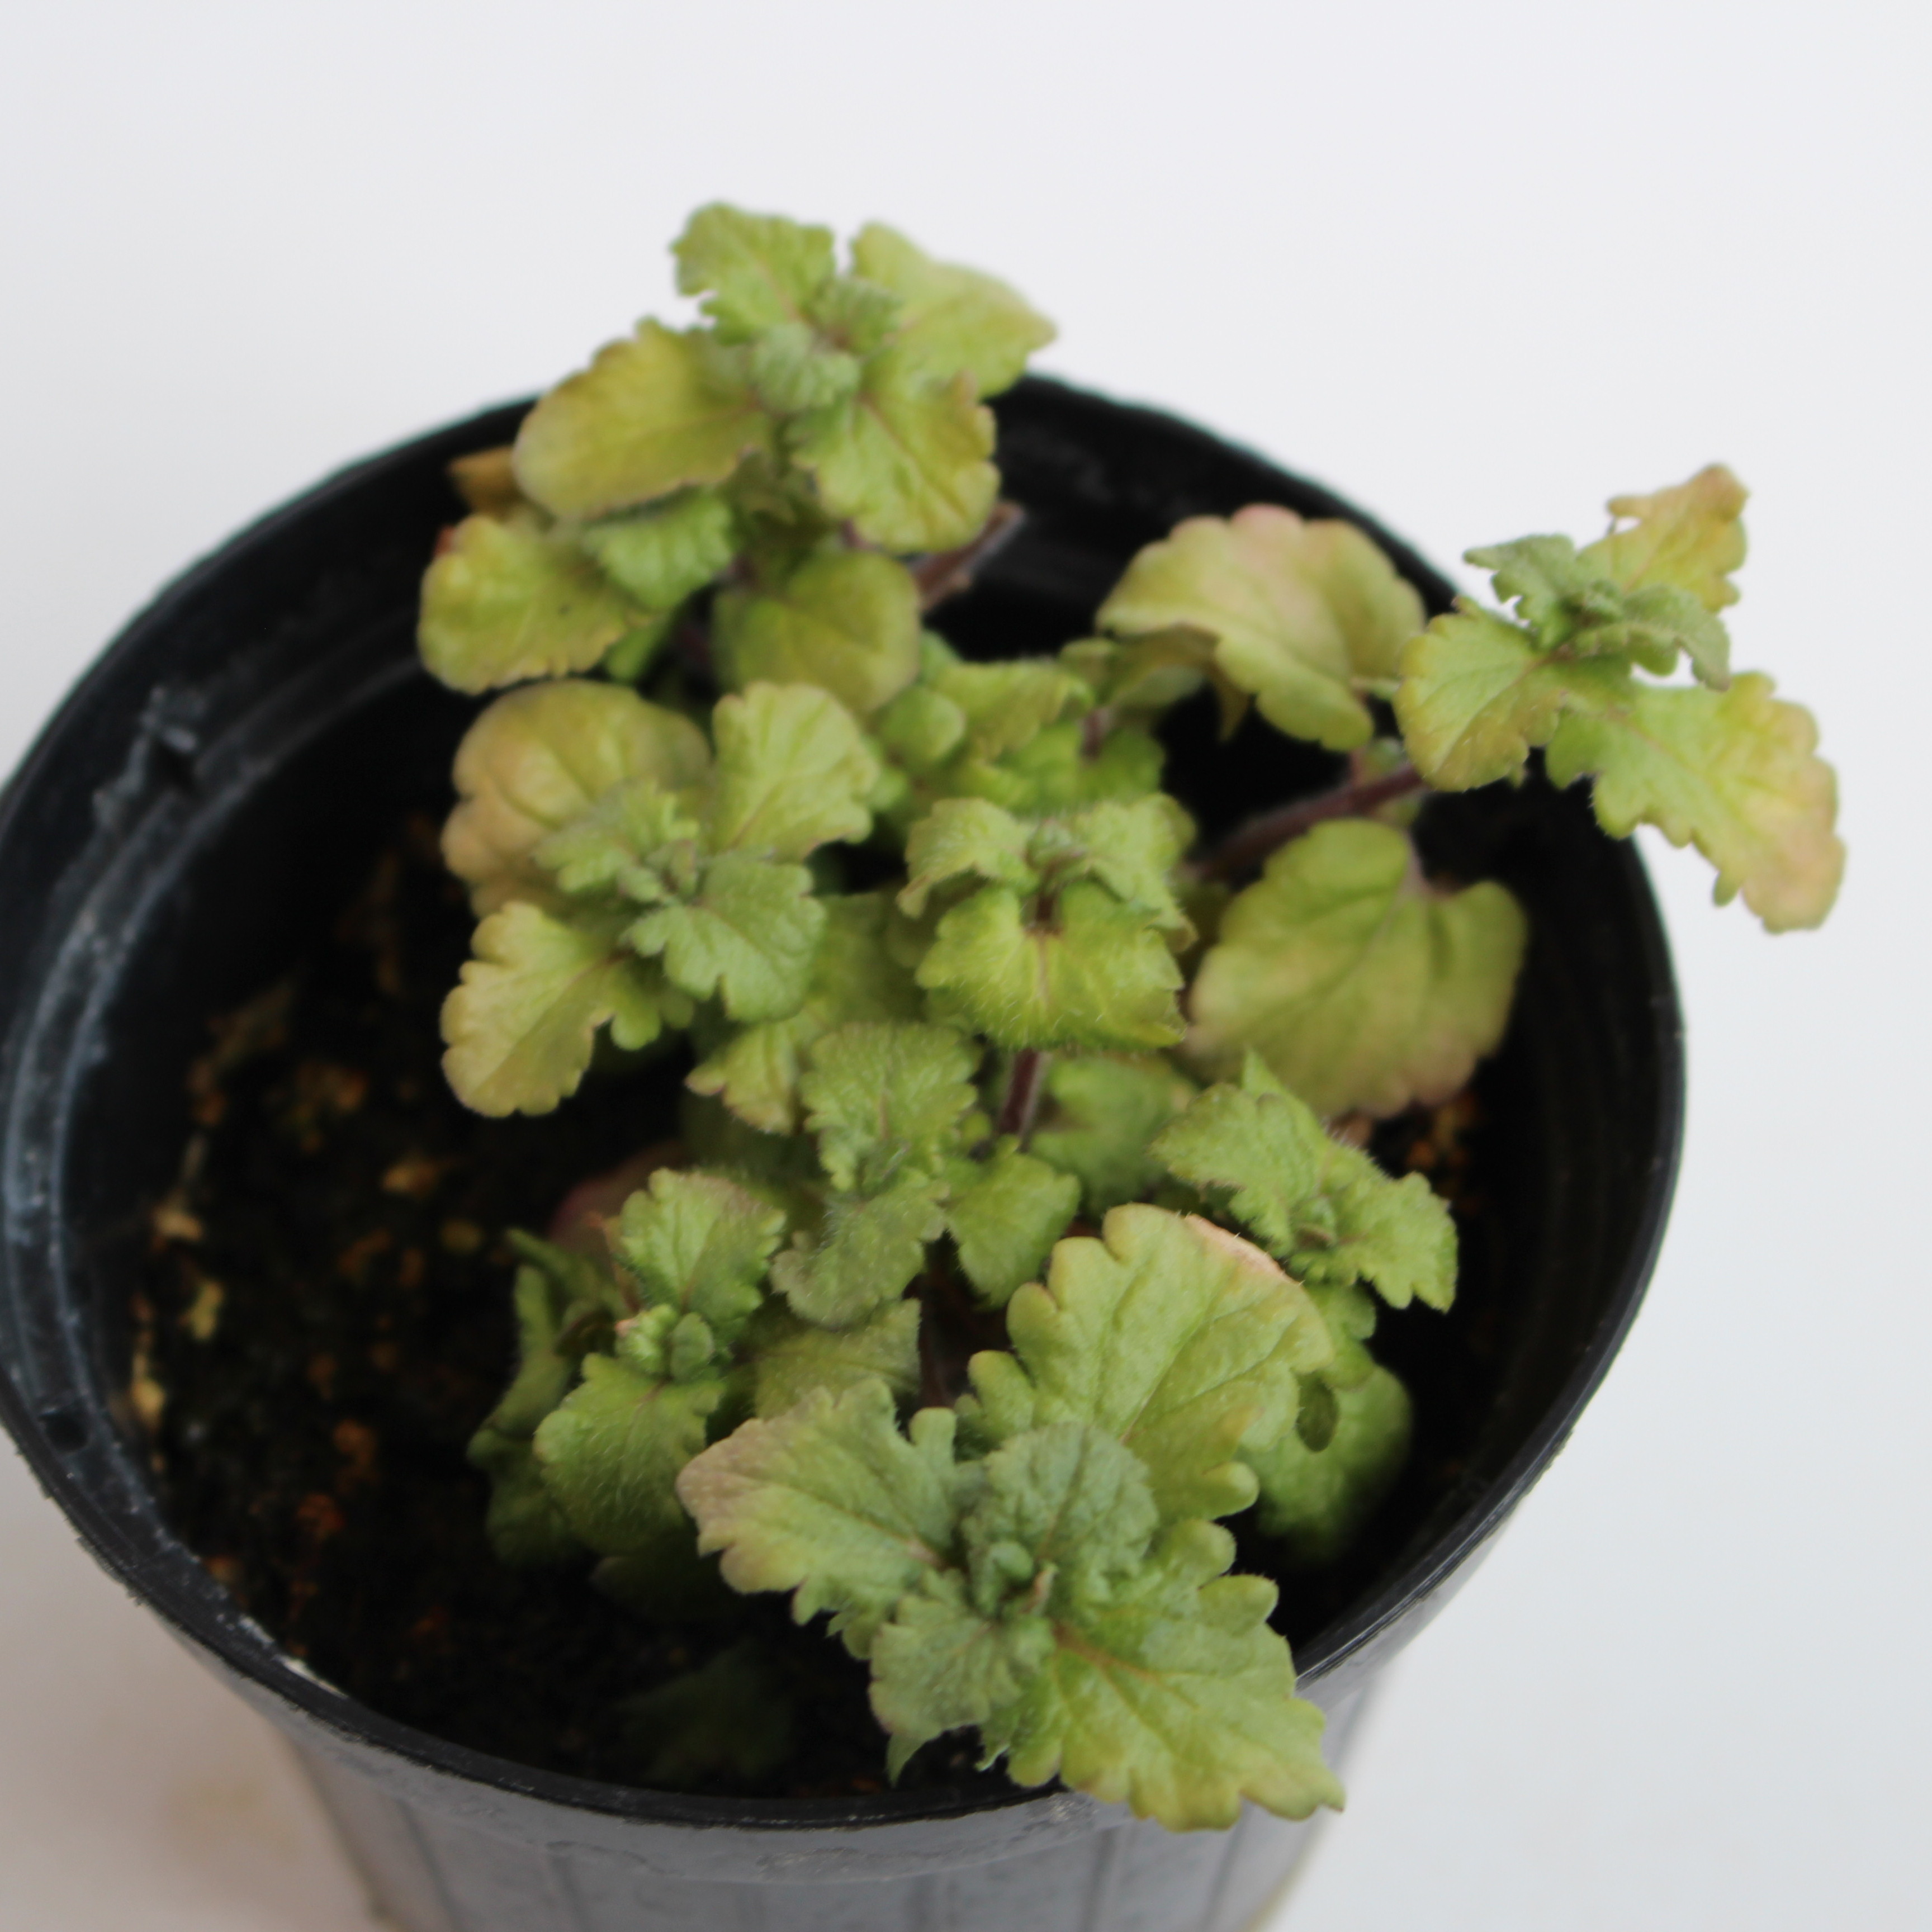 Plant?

Veronica persica
